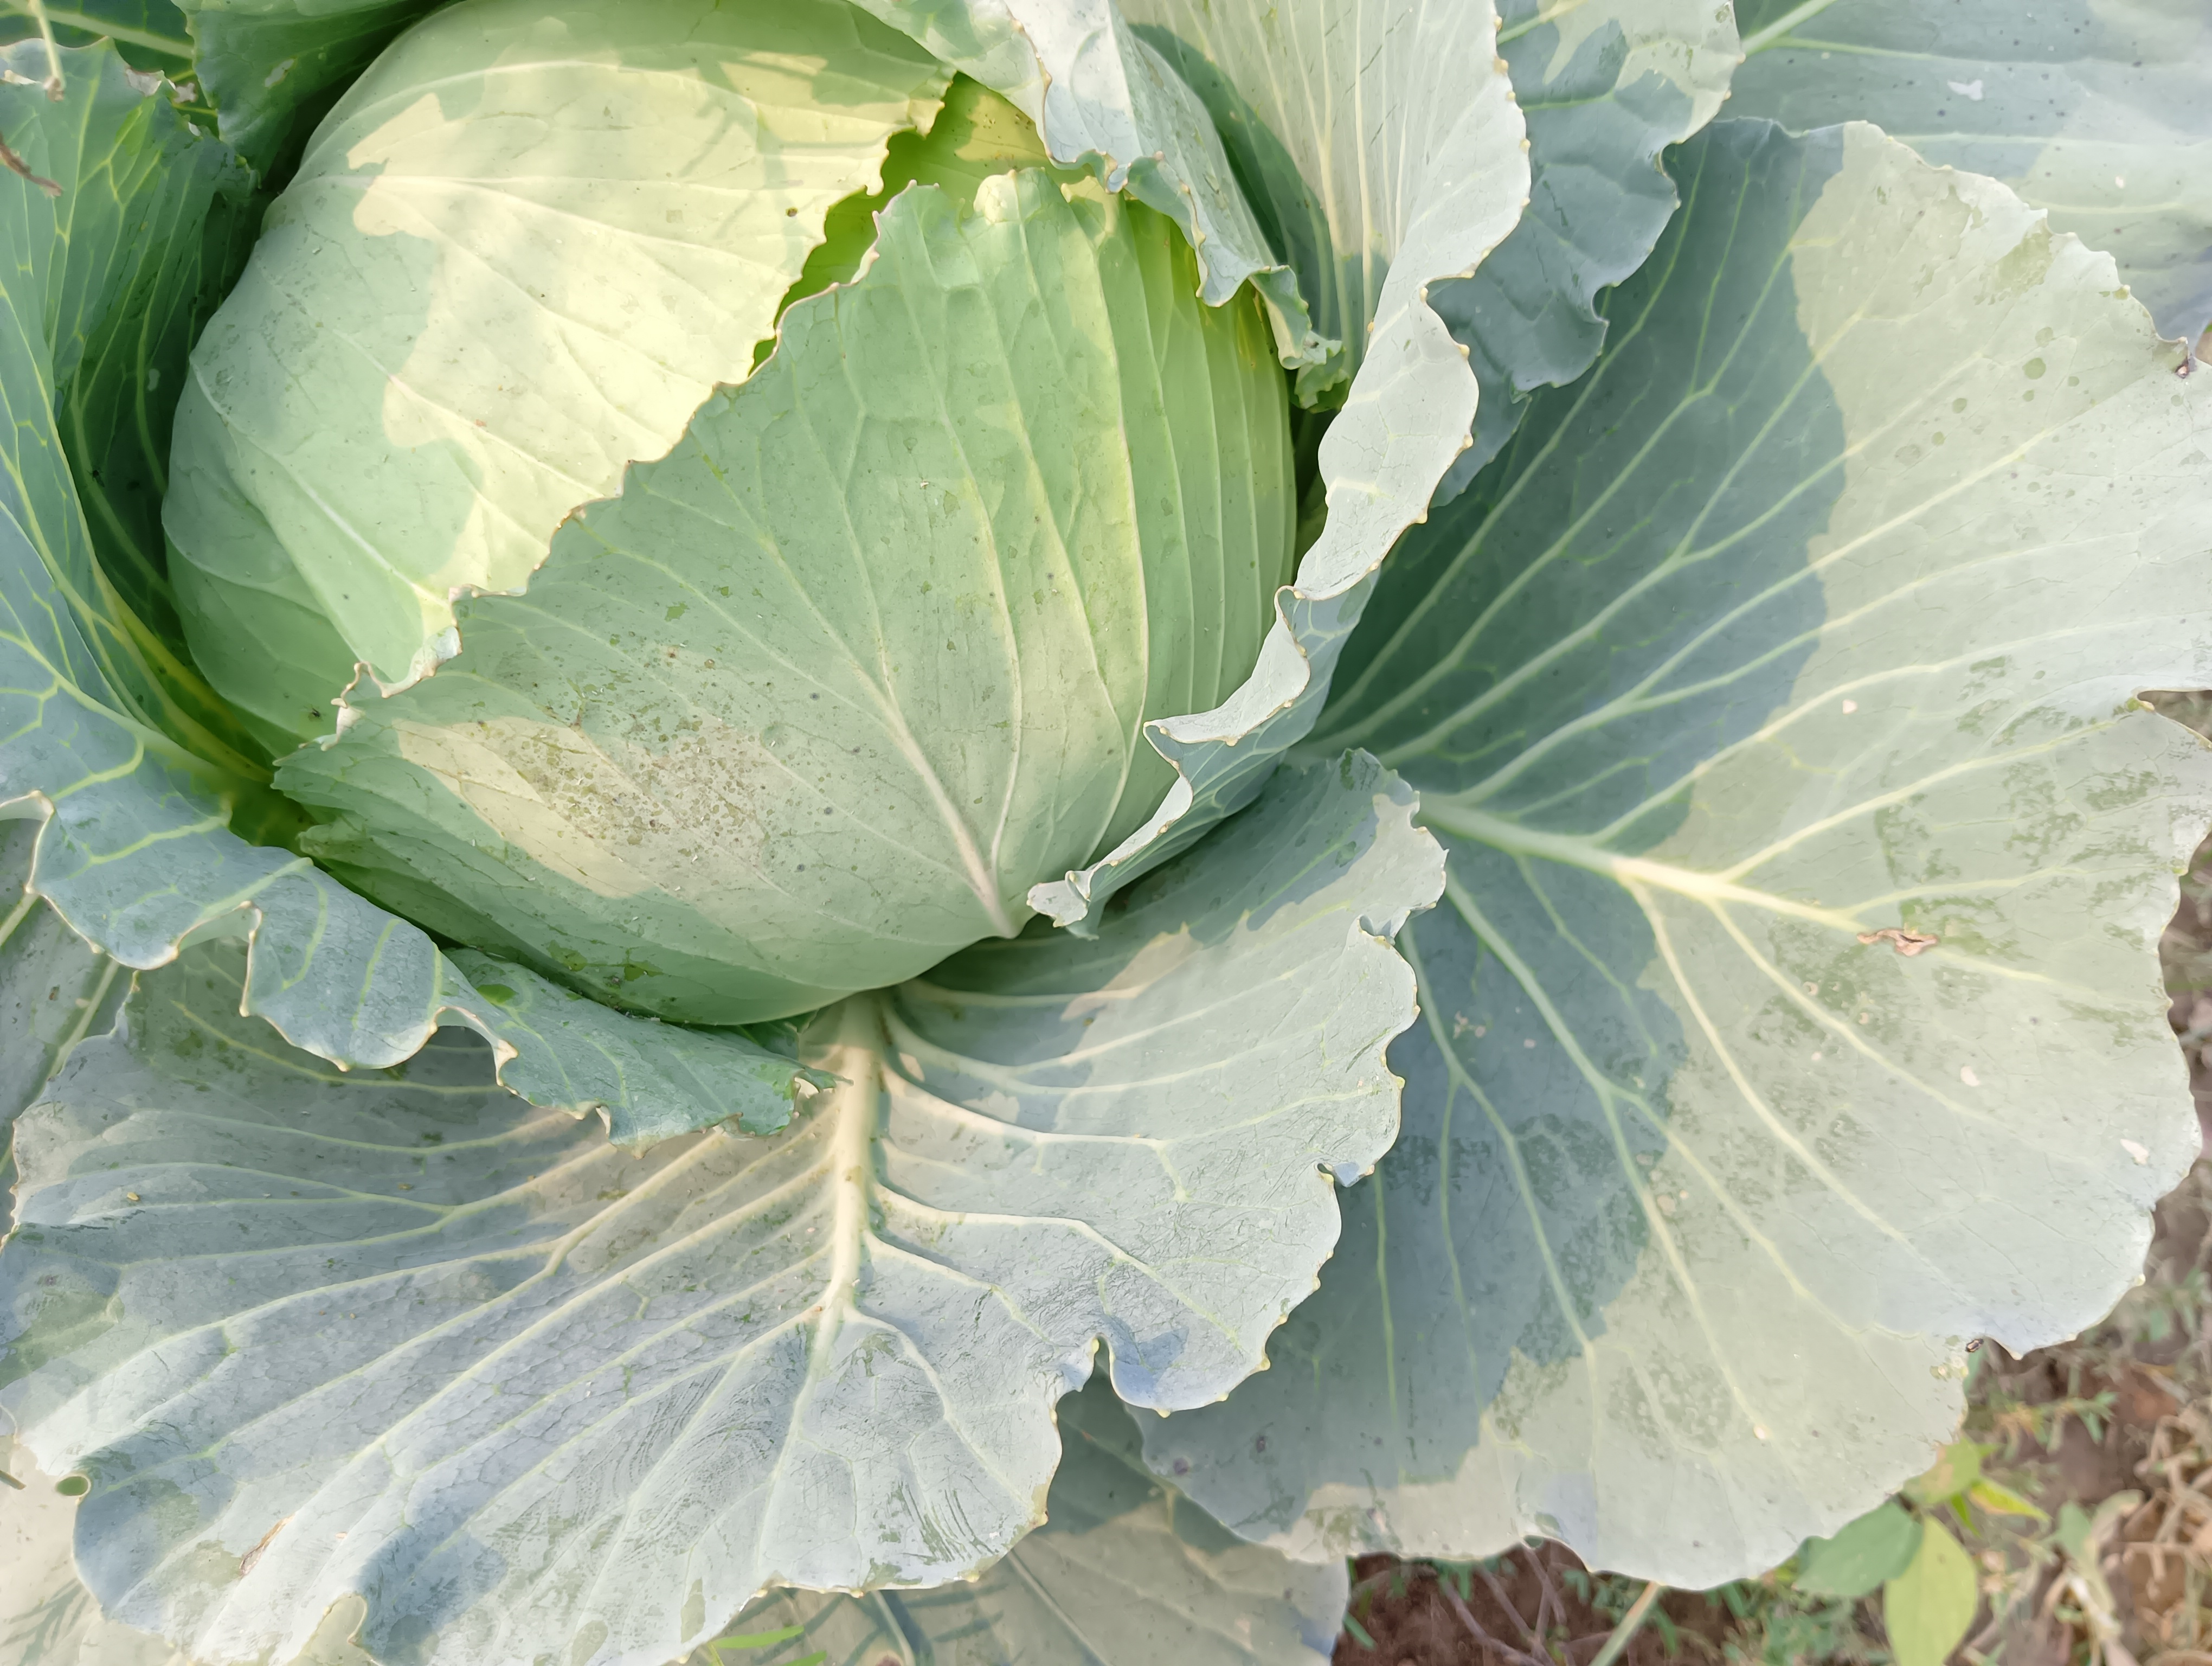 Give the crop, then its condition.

cabbage, healthy
